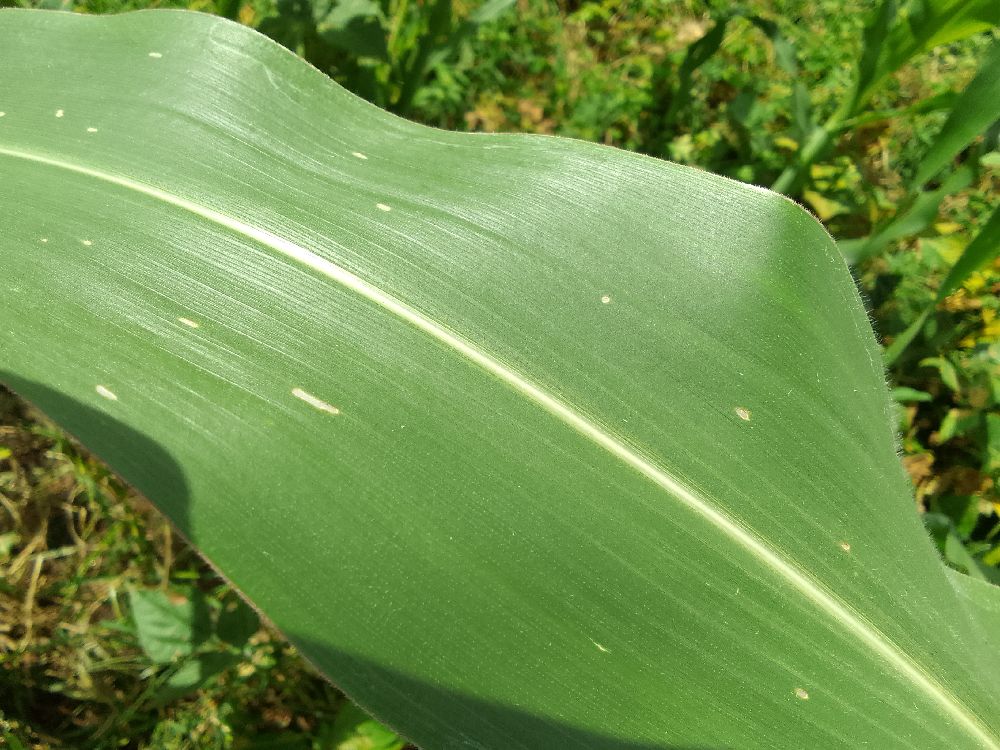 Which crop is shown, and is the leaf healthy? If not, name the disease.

maize, healthy
